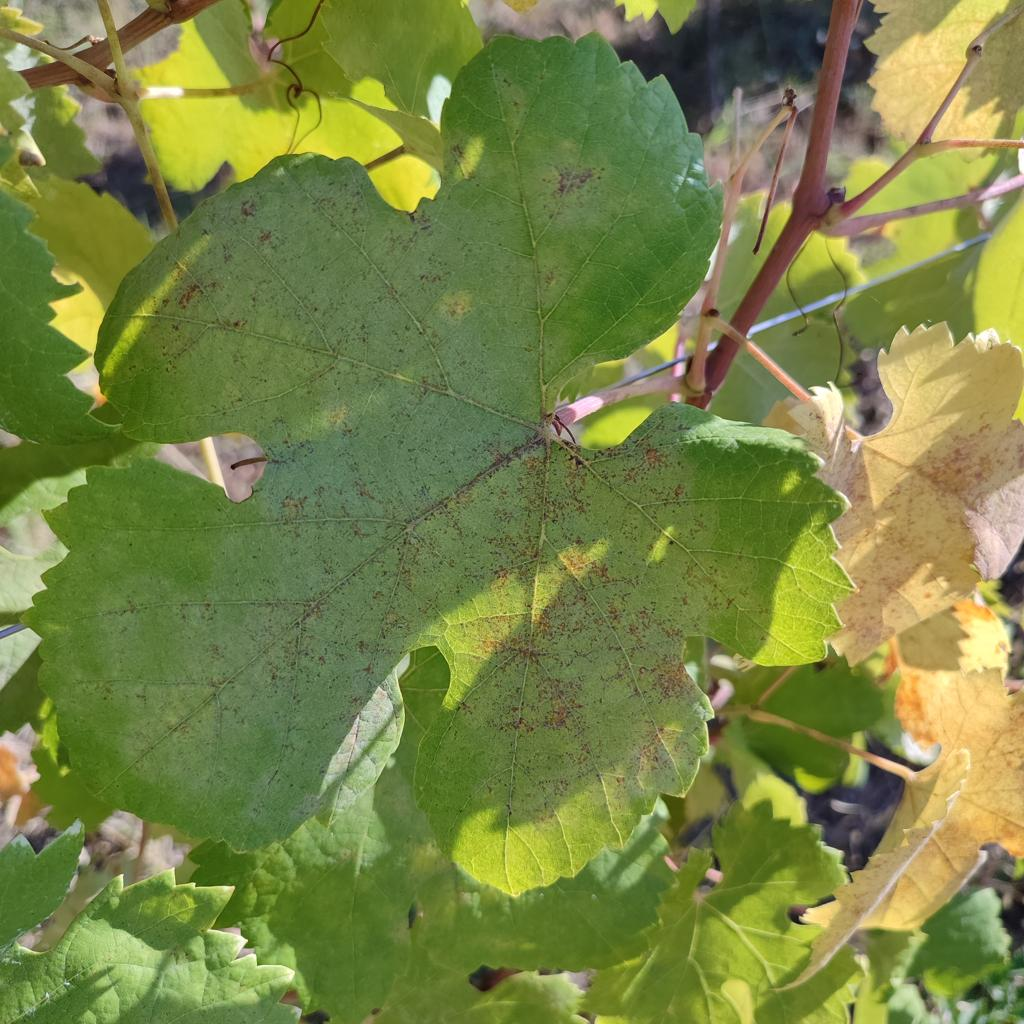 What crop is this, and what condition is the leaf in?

grapevine, powdery mildew
